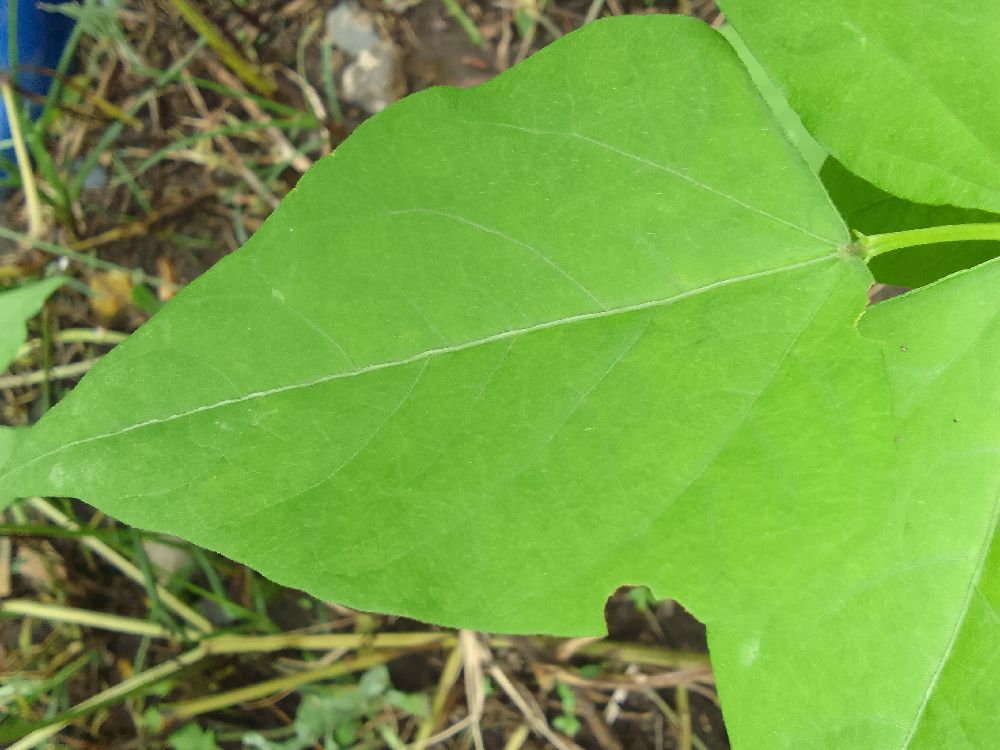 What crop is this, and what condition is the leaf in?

common bean, healthy
